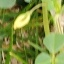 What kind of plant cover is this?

unstructured weed
